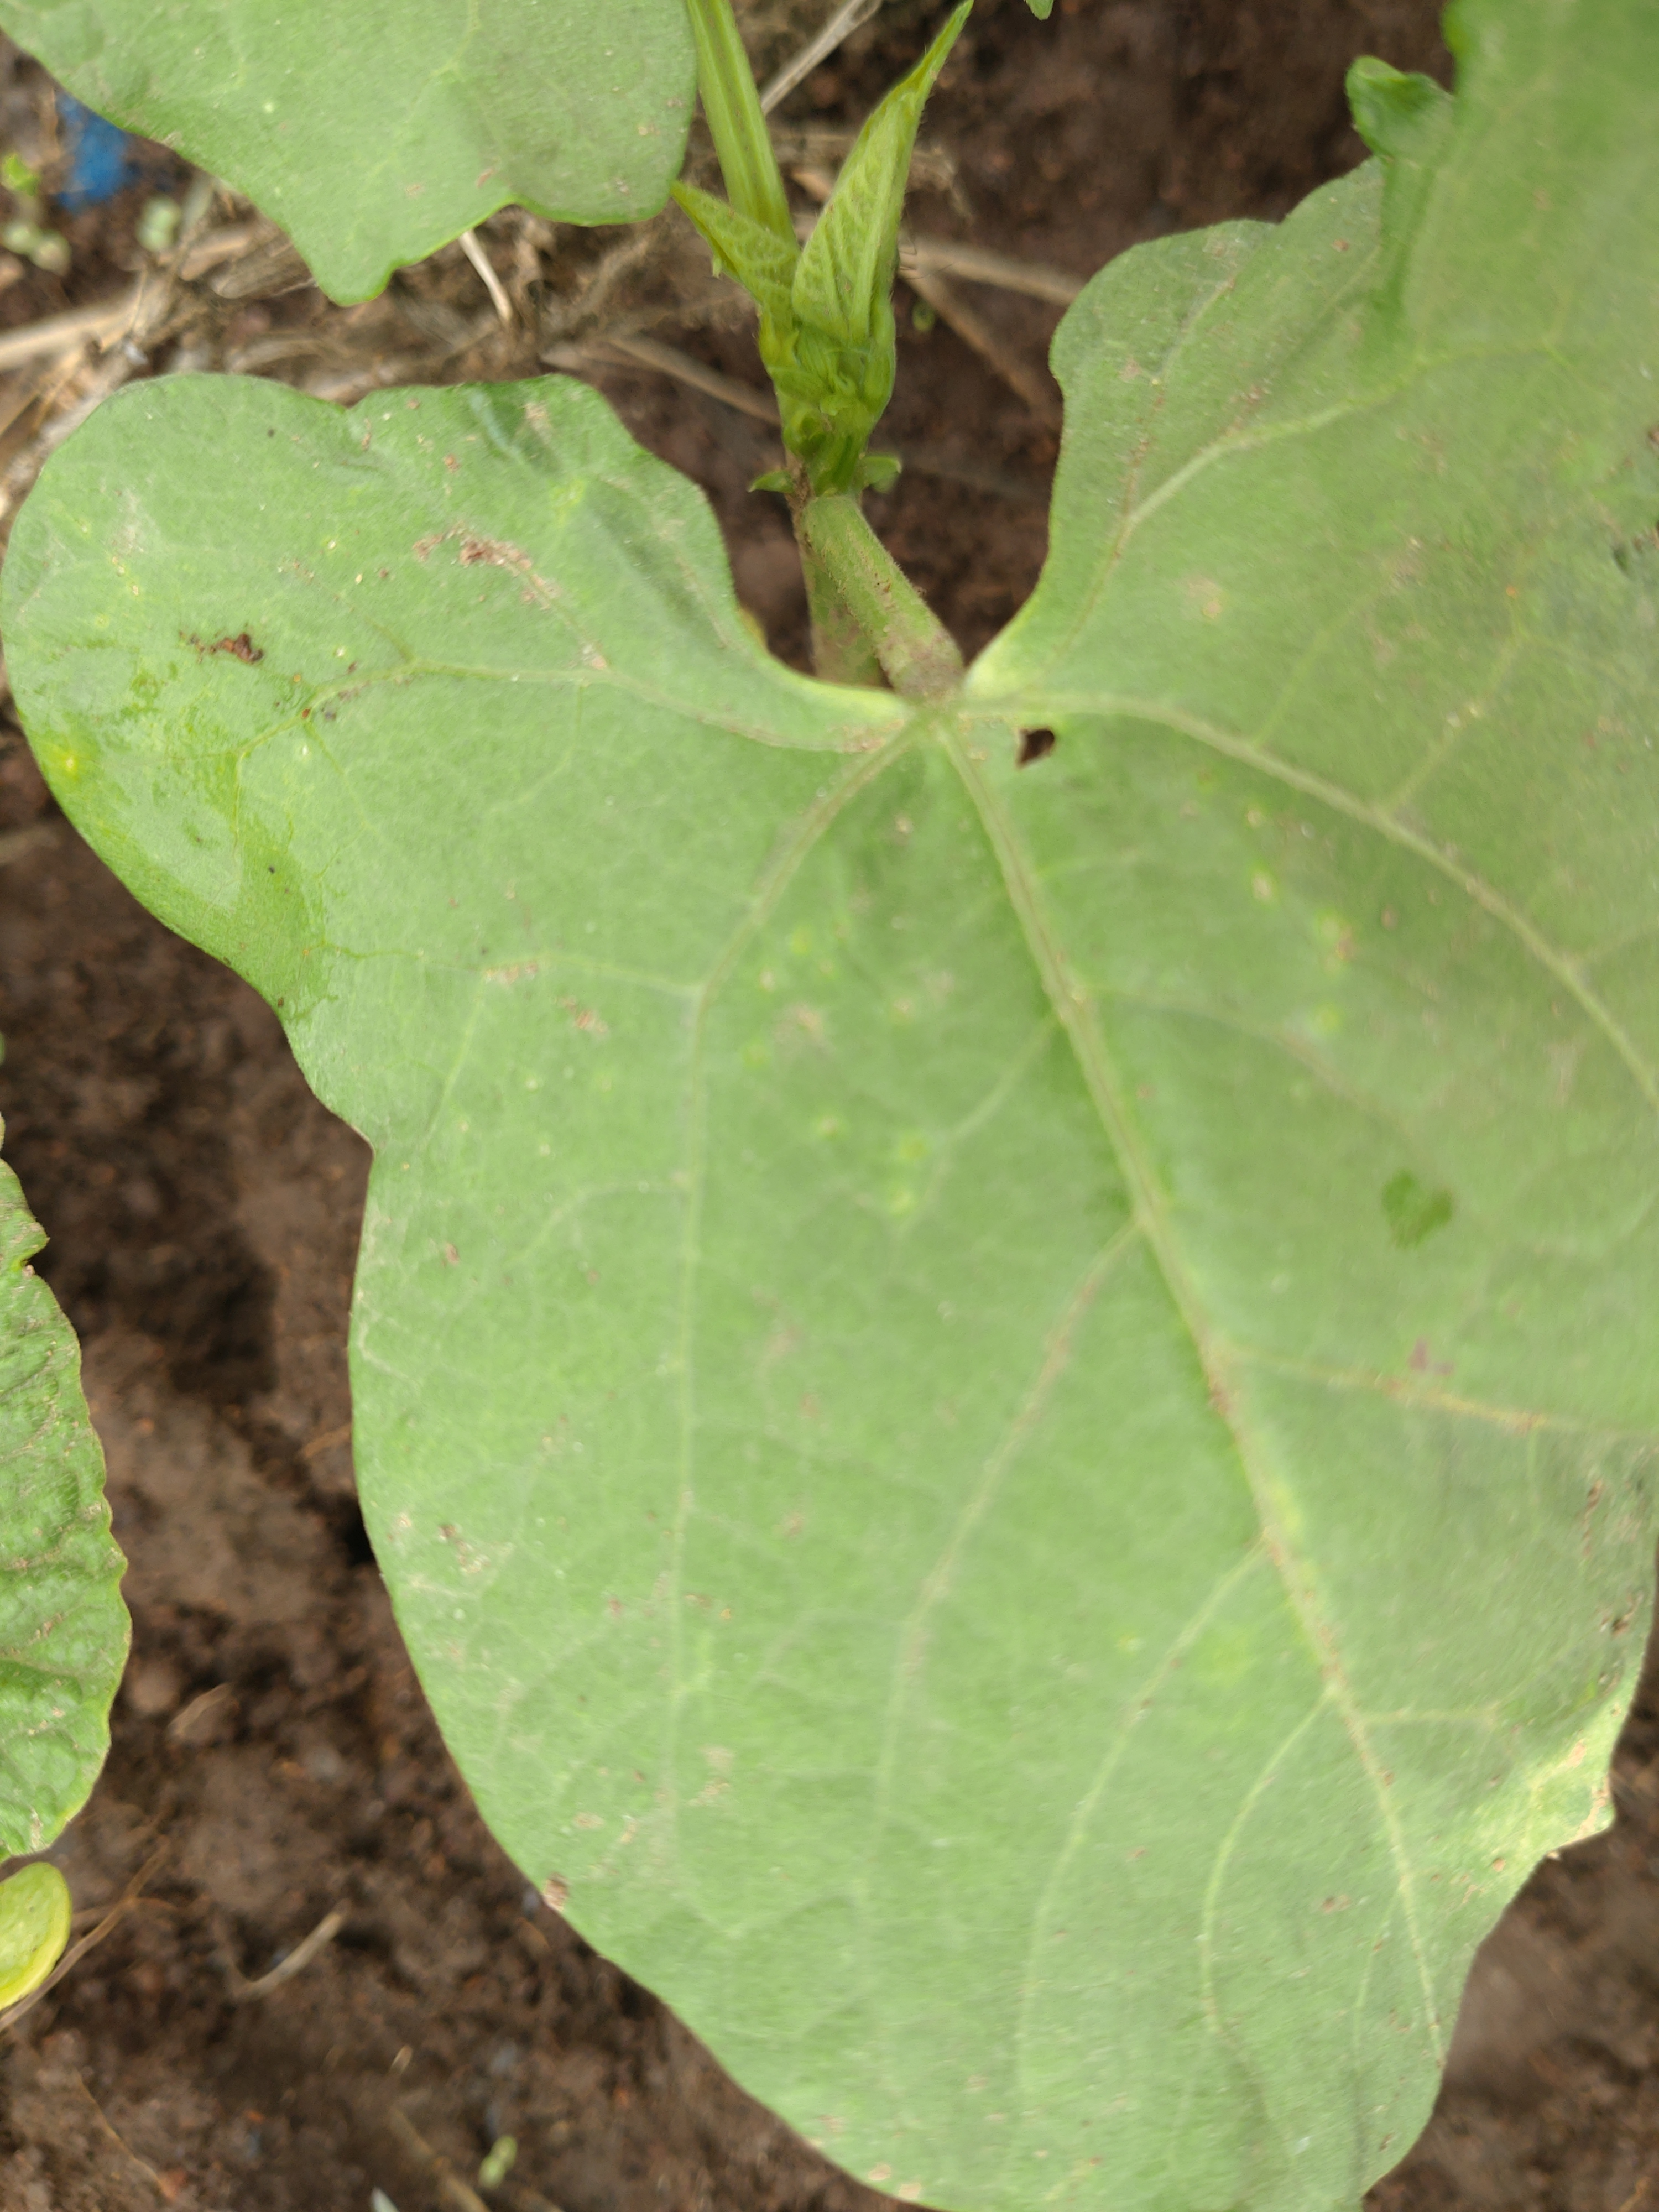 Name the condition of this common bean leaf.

healthy
